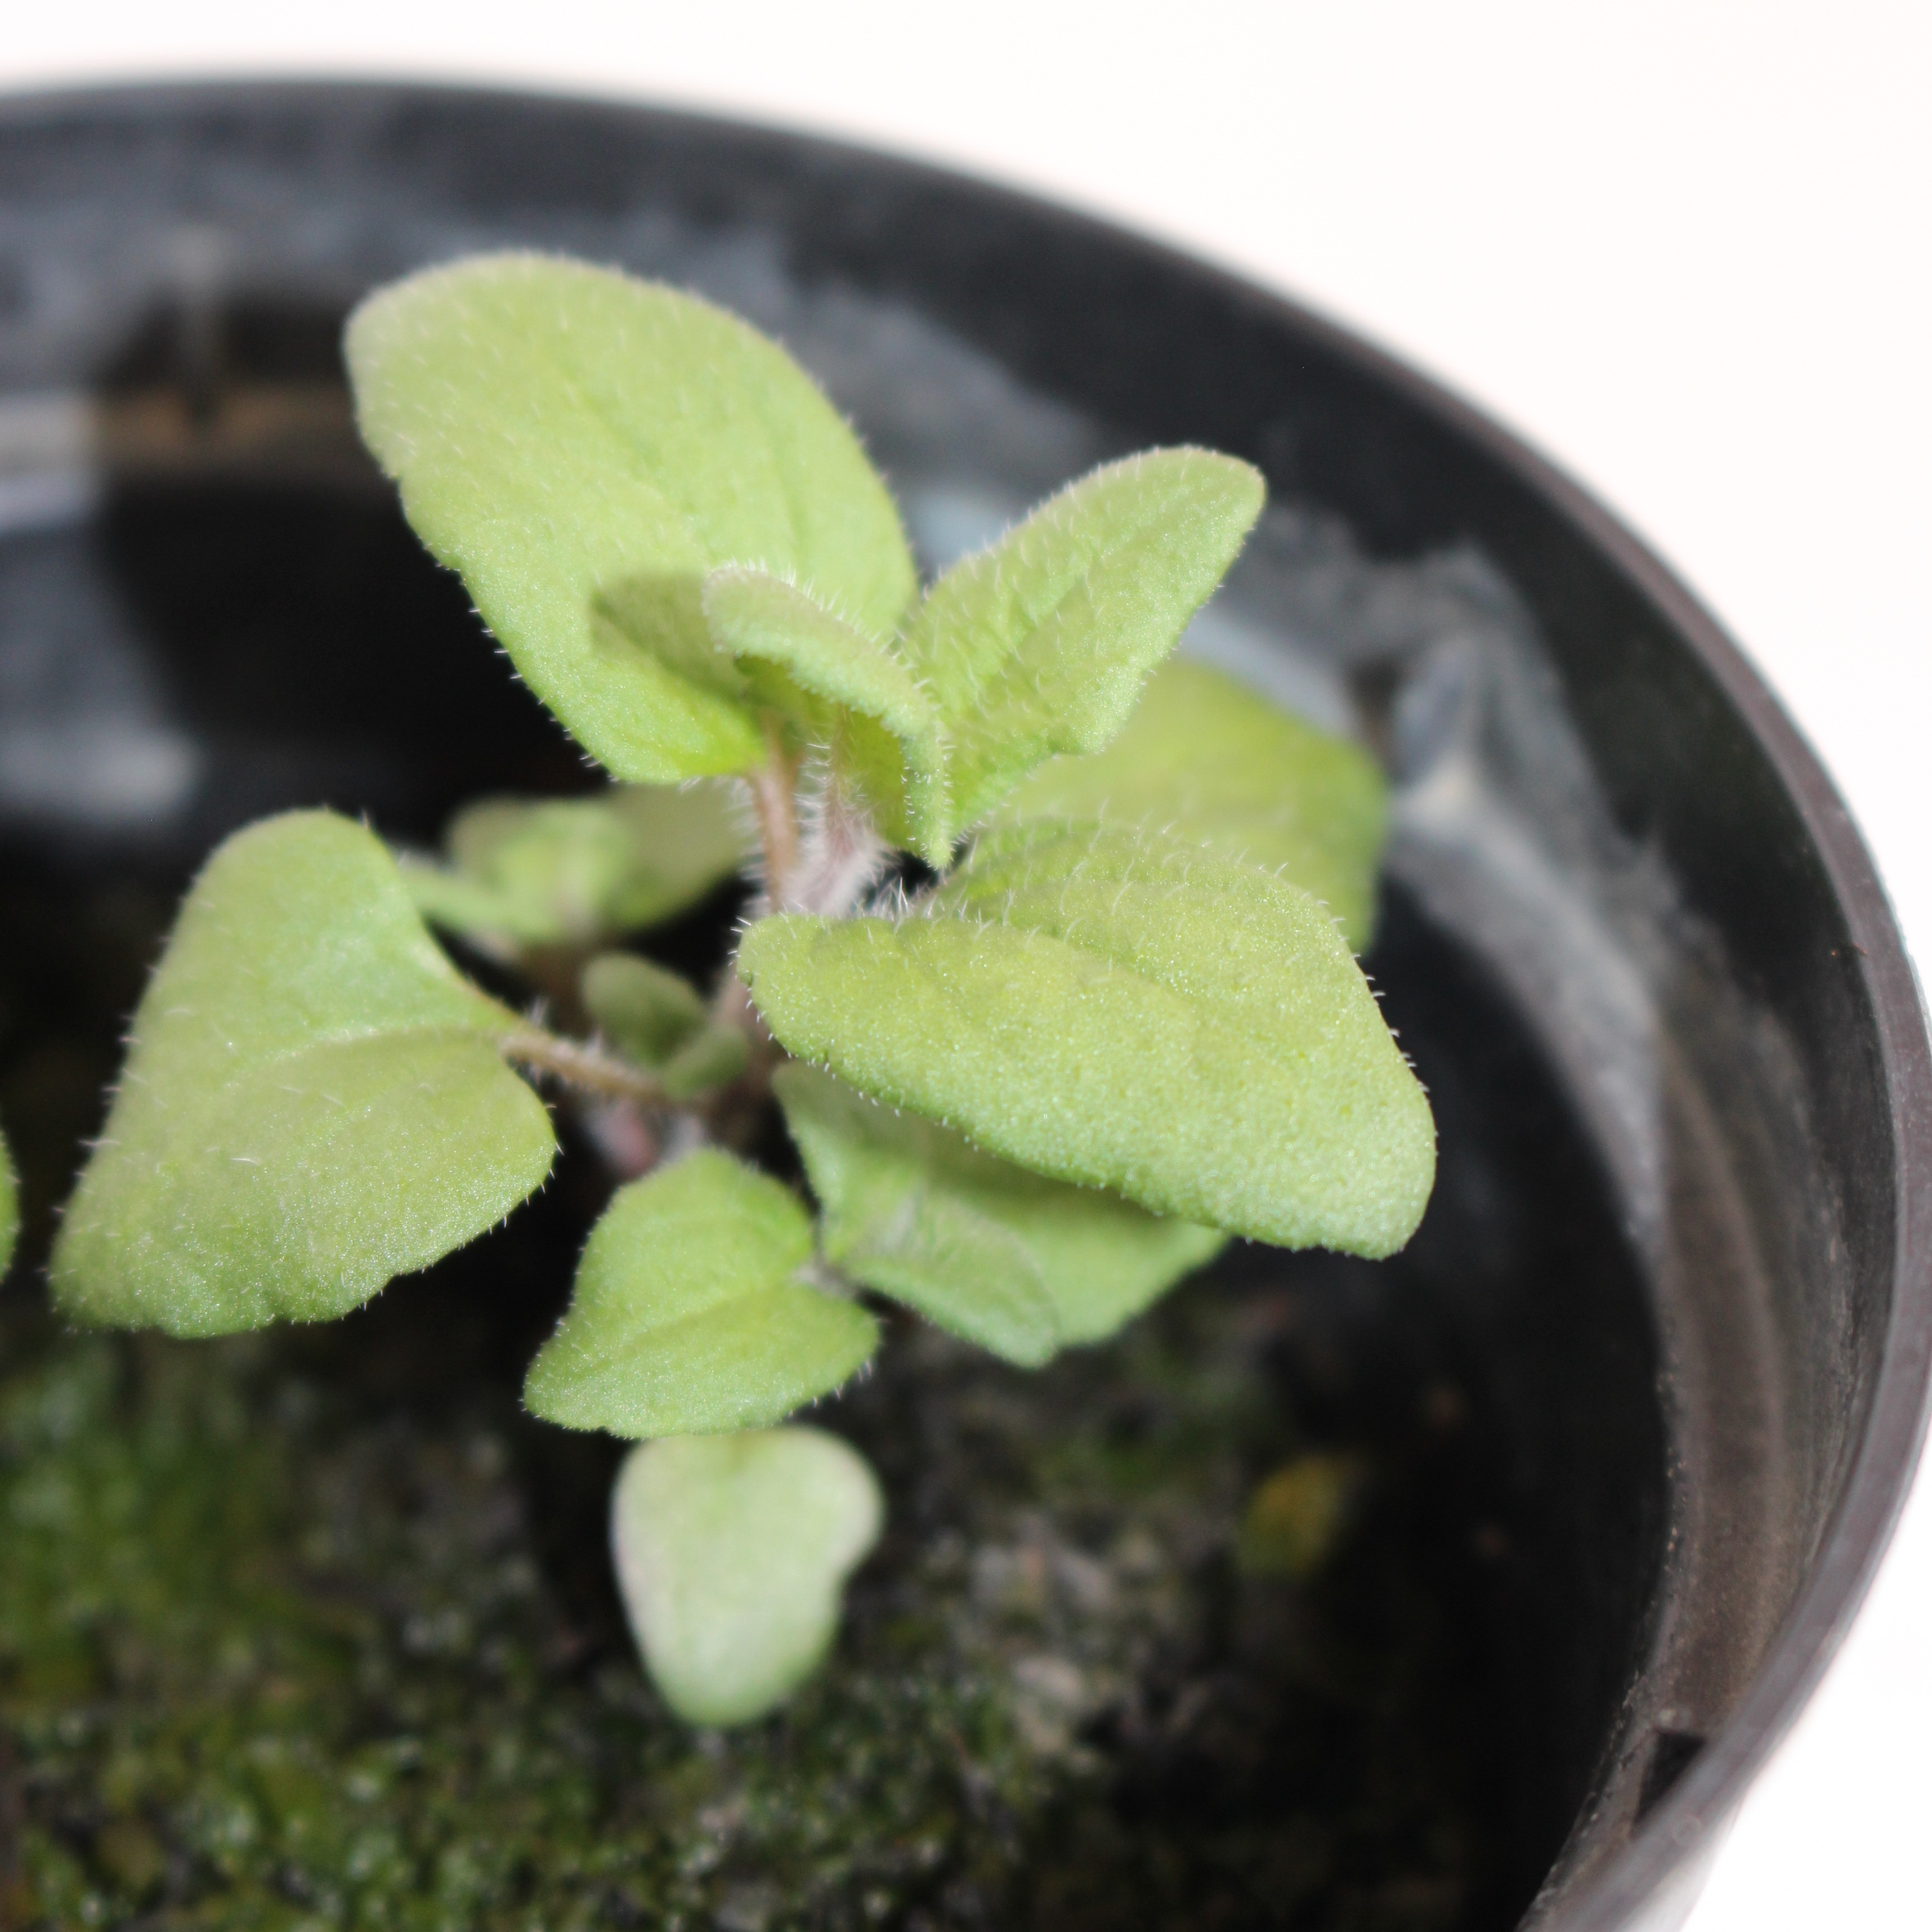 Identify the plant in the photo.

Veronica persica
